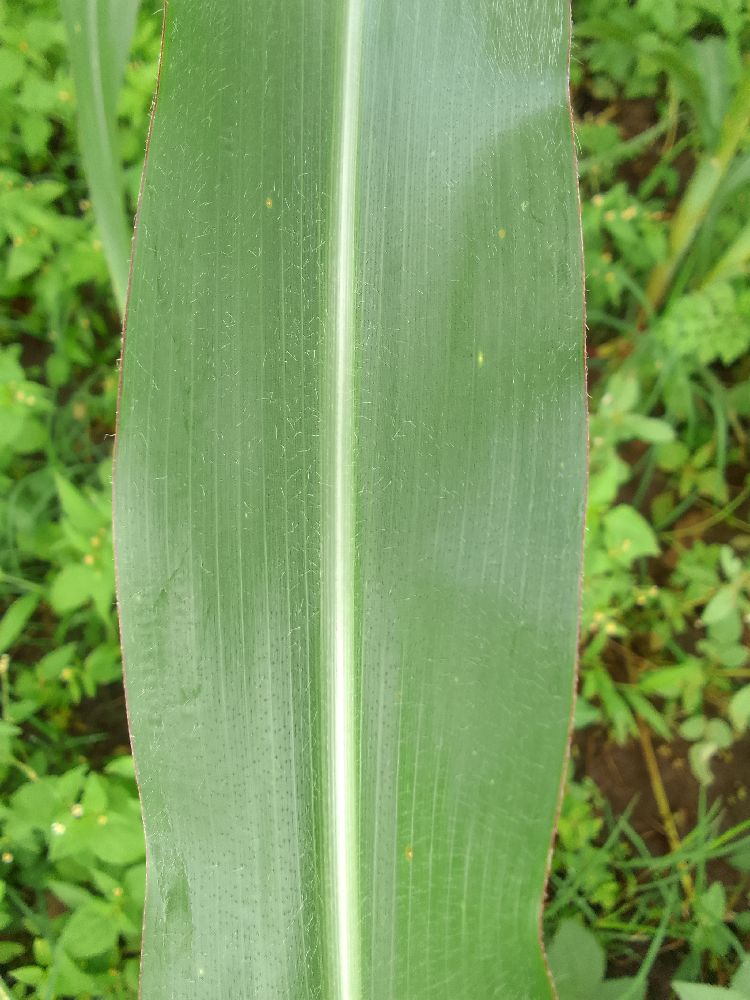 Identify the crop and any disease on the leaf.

maize, healthy
